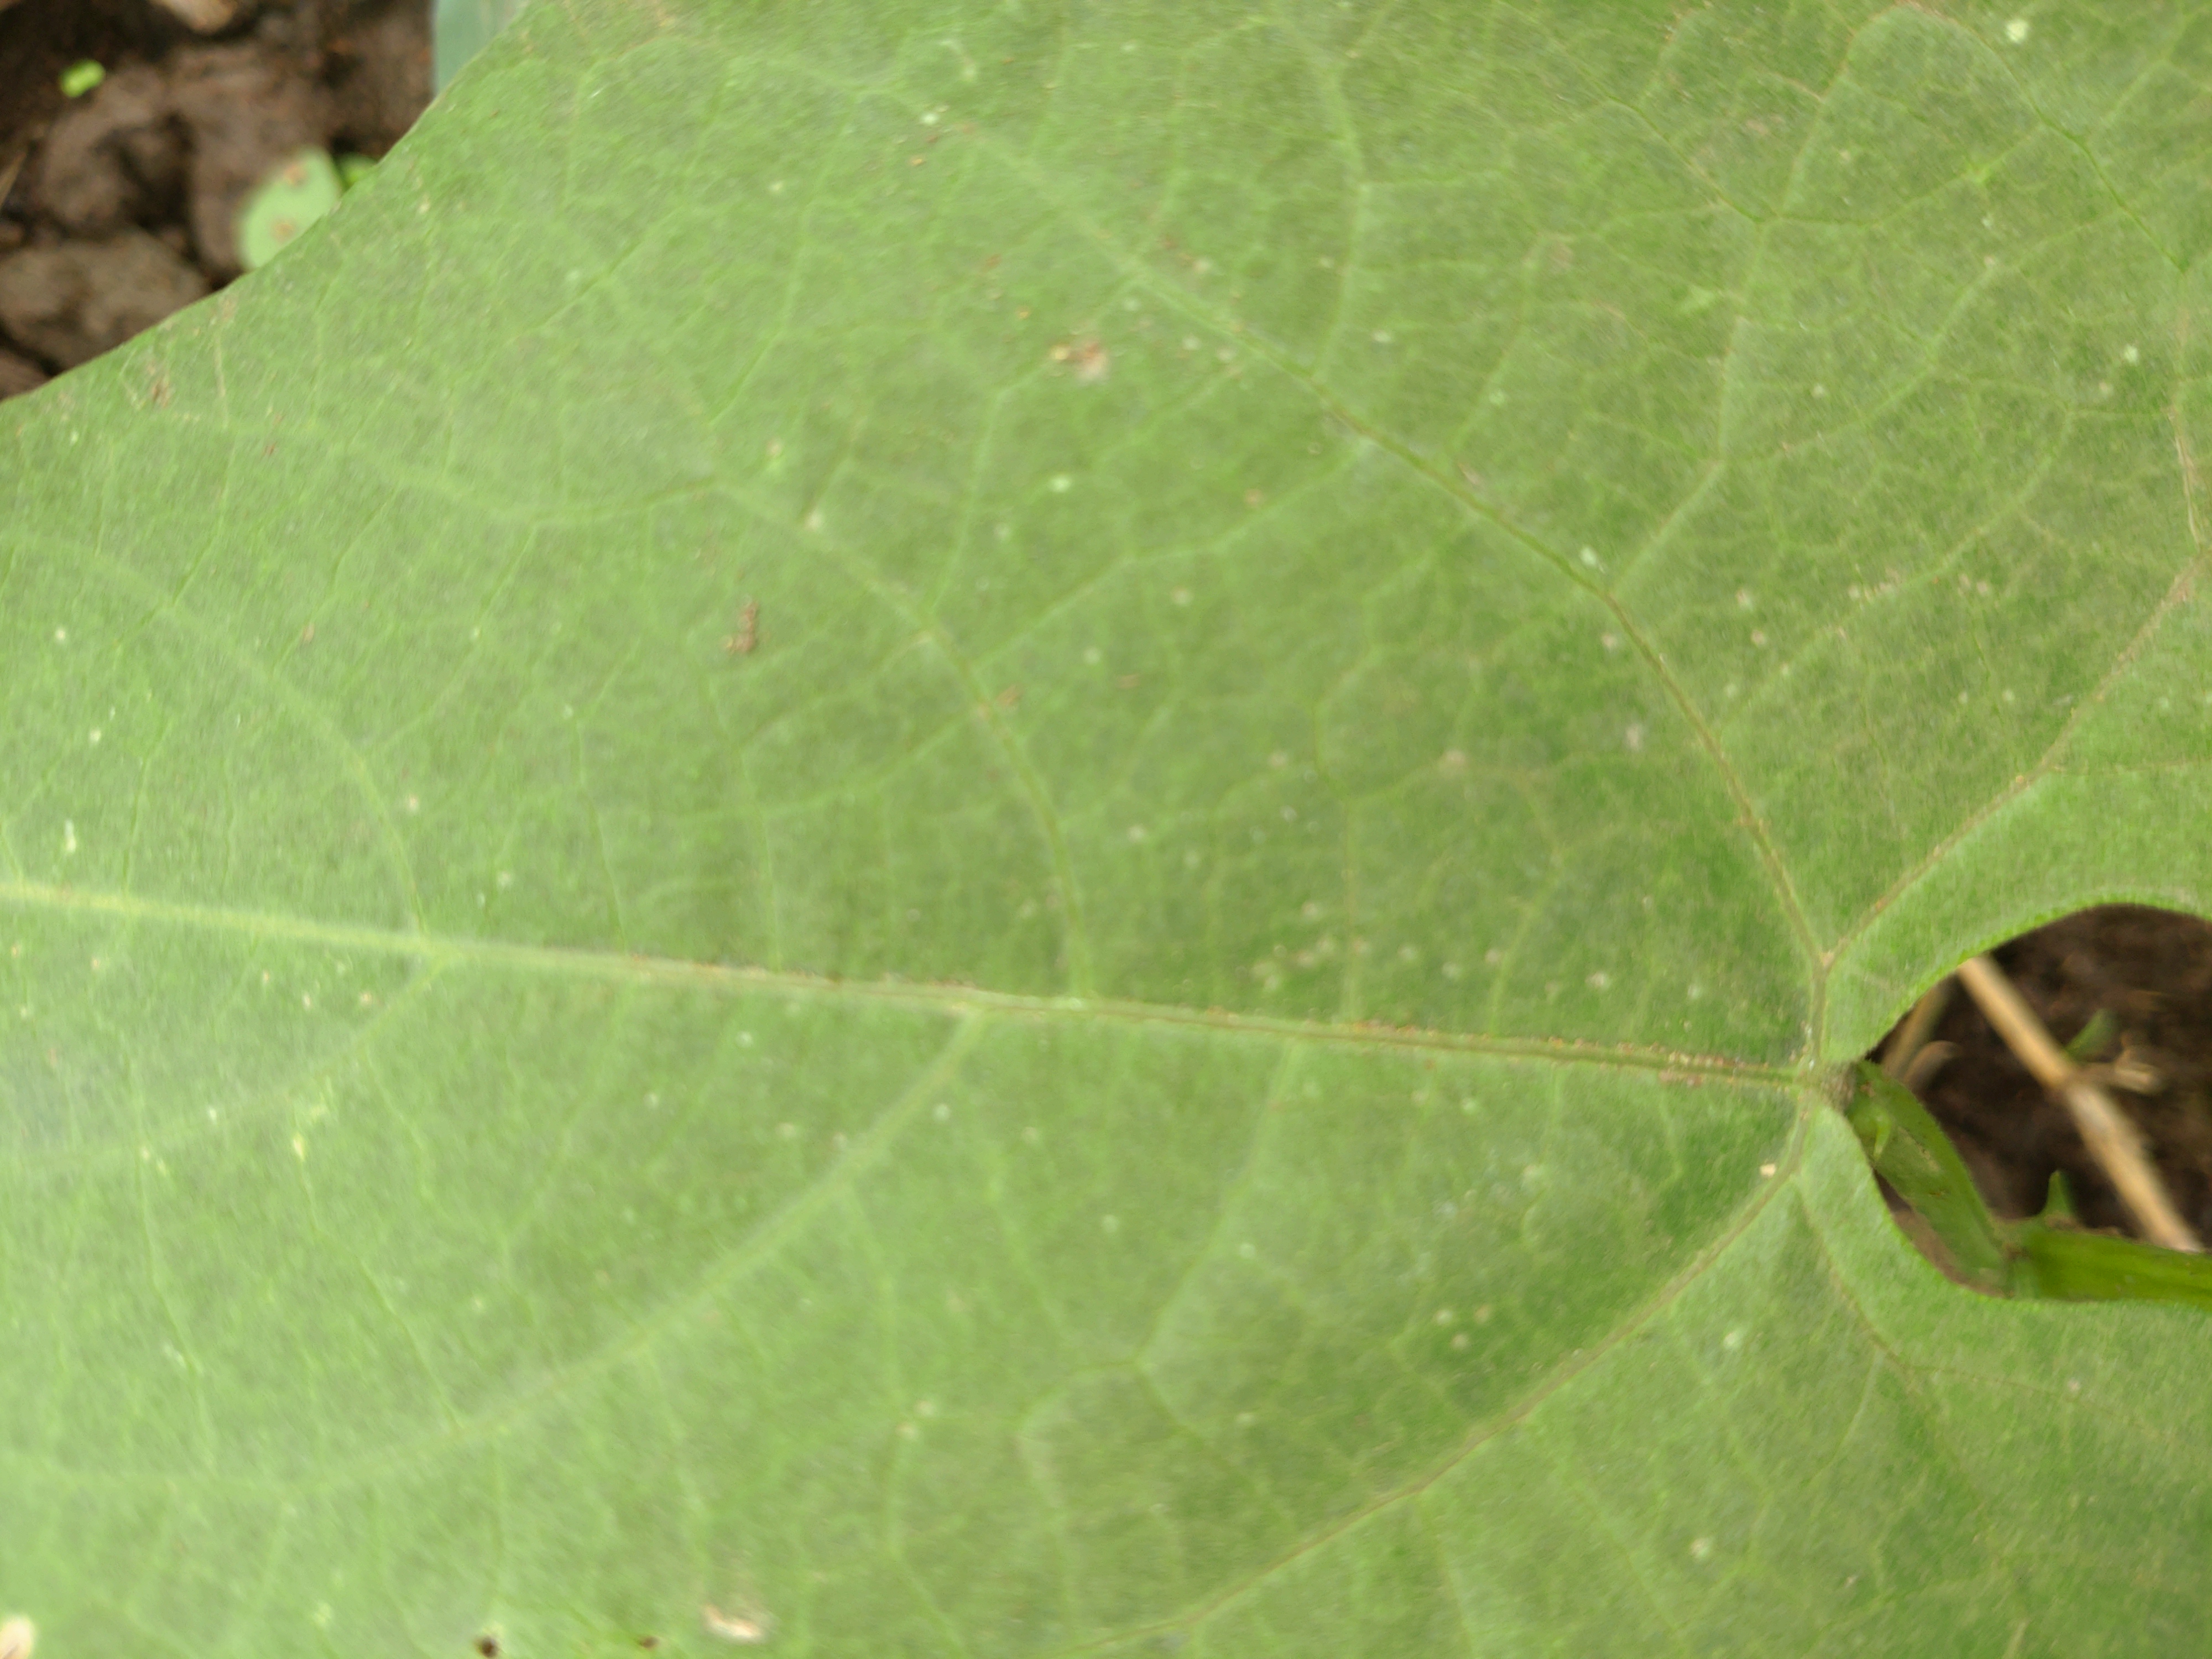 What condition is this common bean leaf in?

healthy
